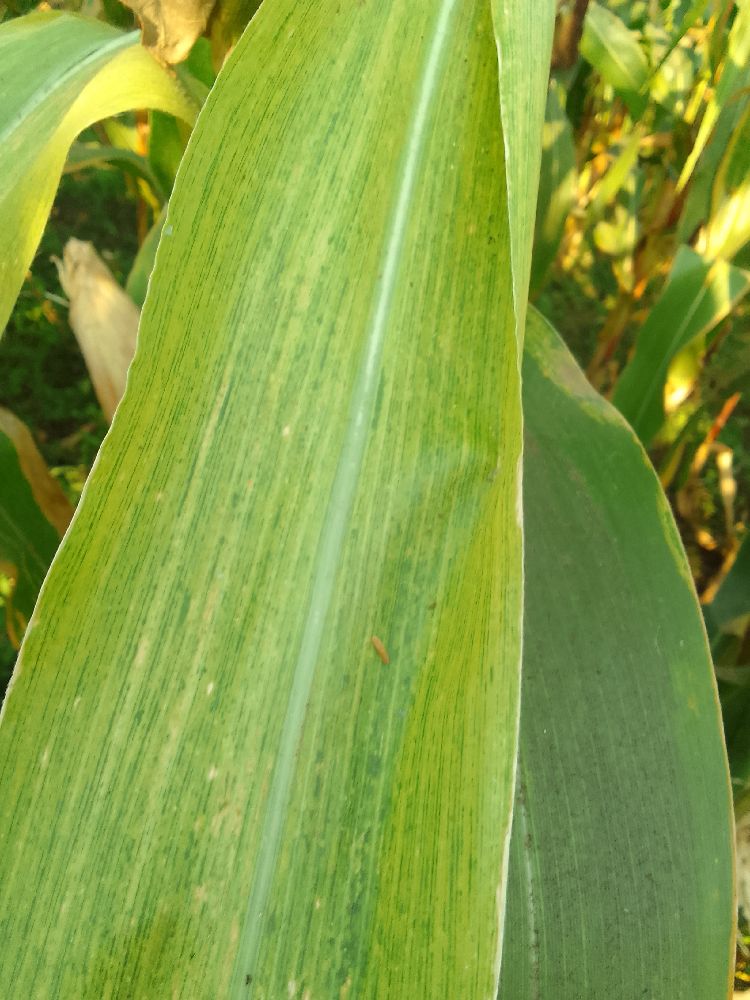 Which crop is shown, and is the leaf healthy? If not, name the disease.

maize, maize lethal necrosis
